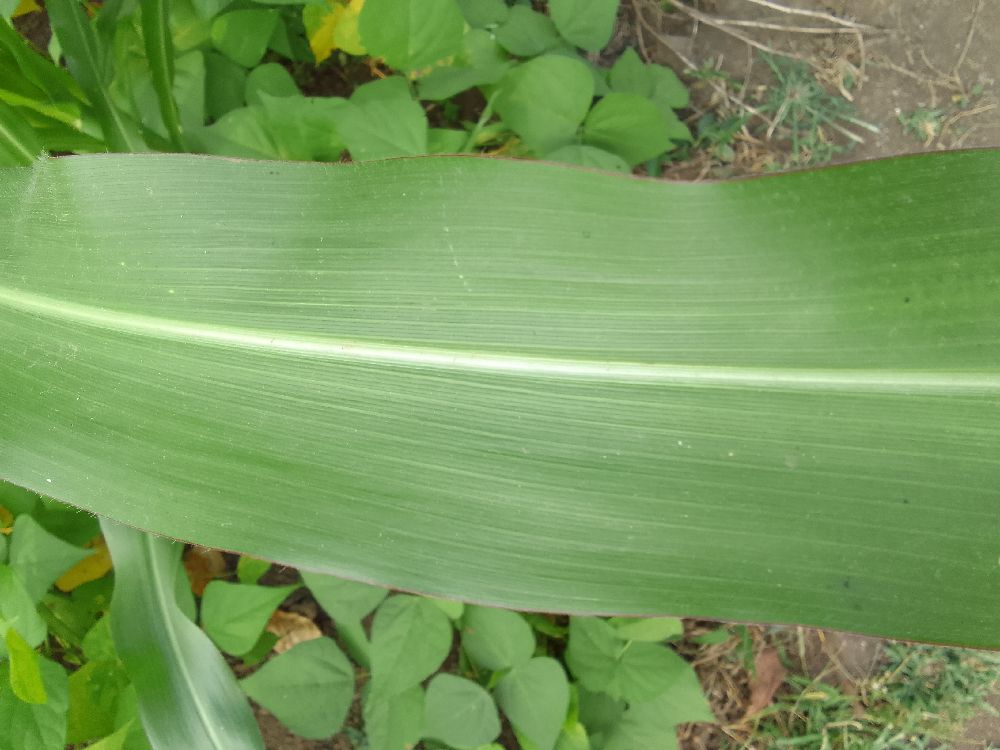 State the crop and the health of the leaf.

maize, healthy
